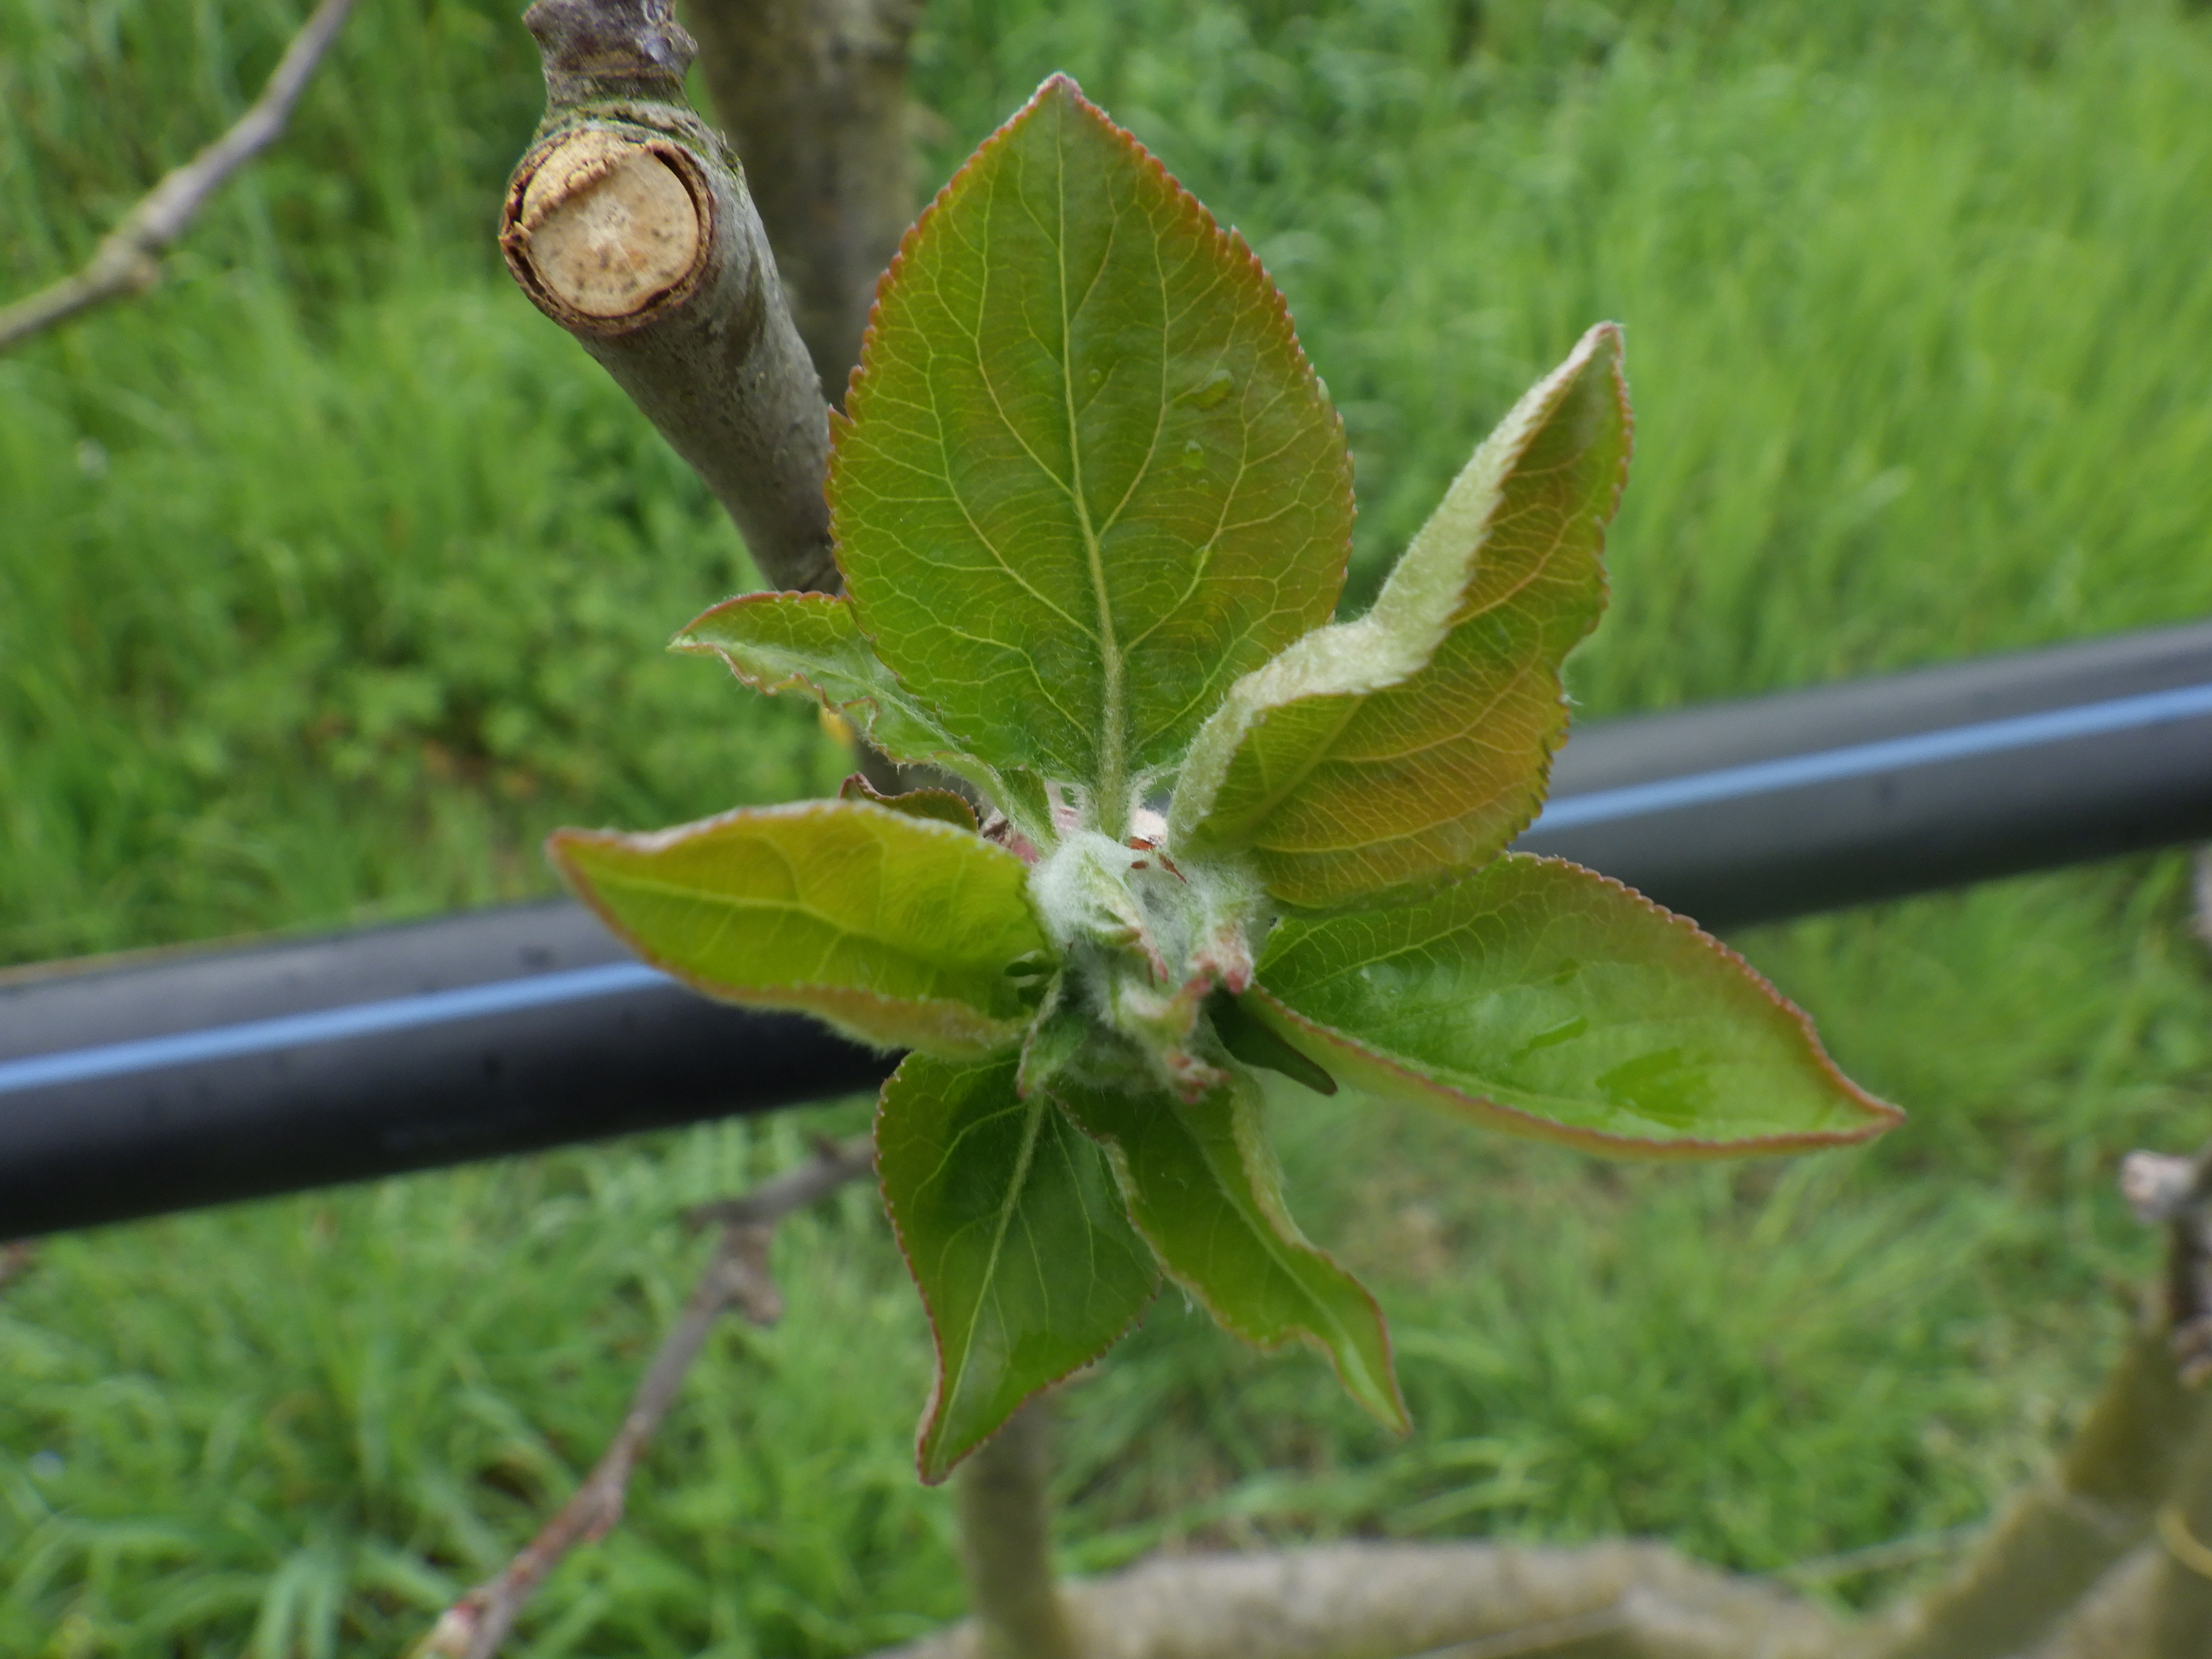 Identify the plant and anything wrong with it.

apple, healthy
